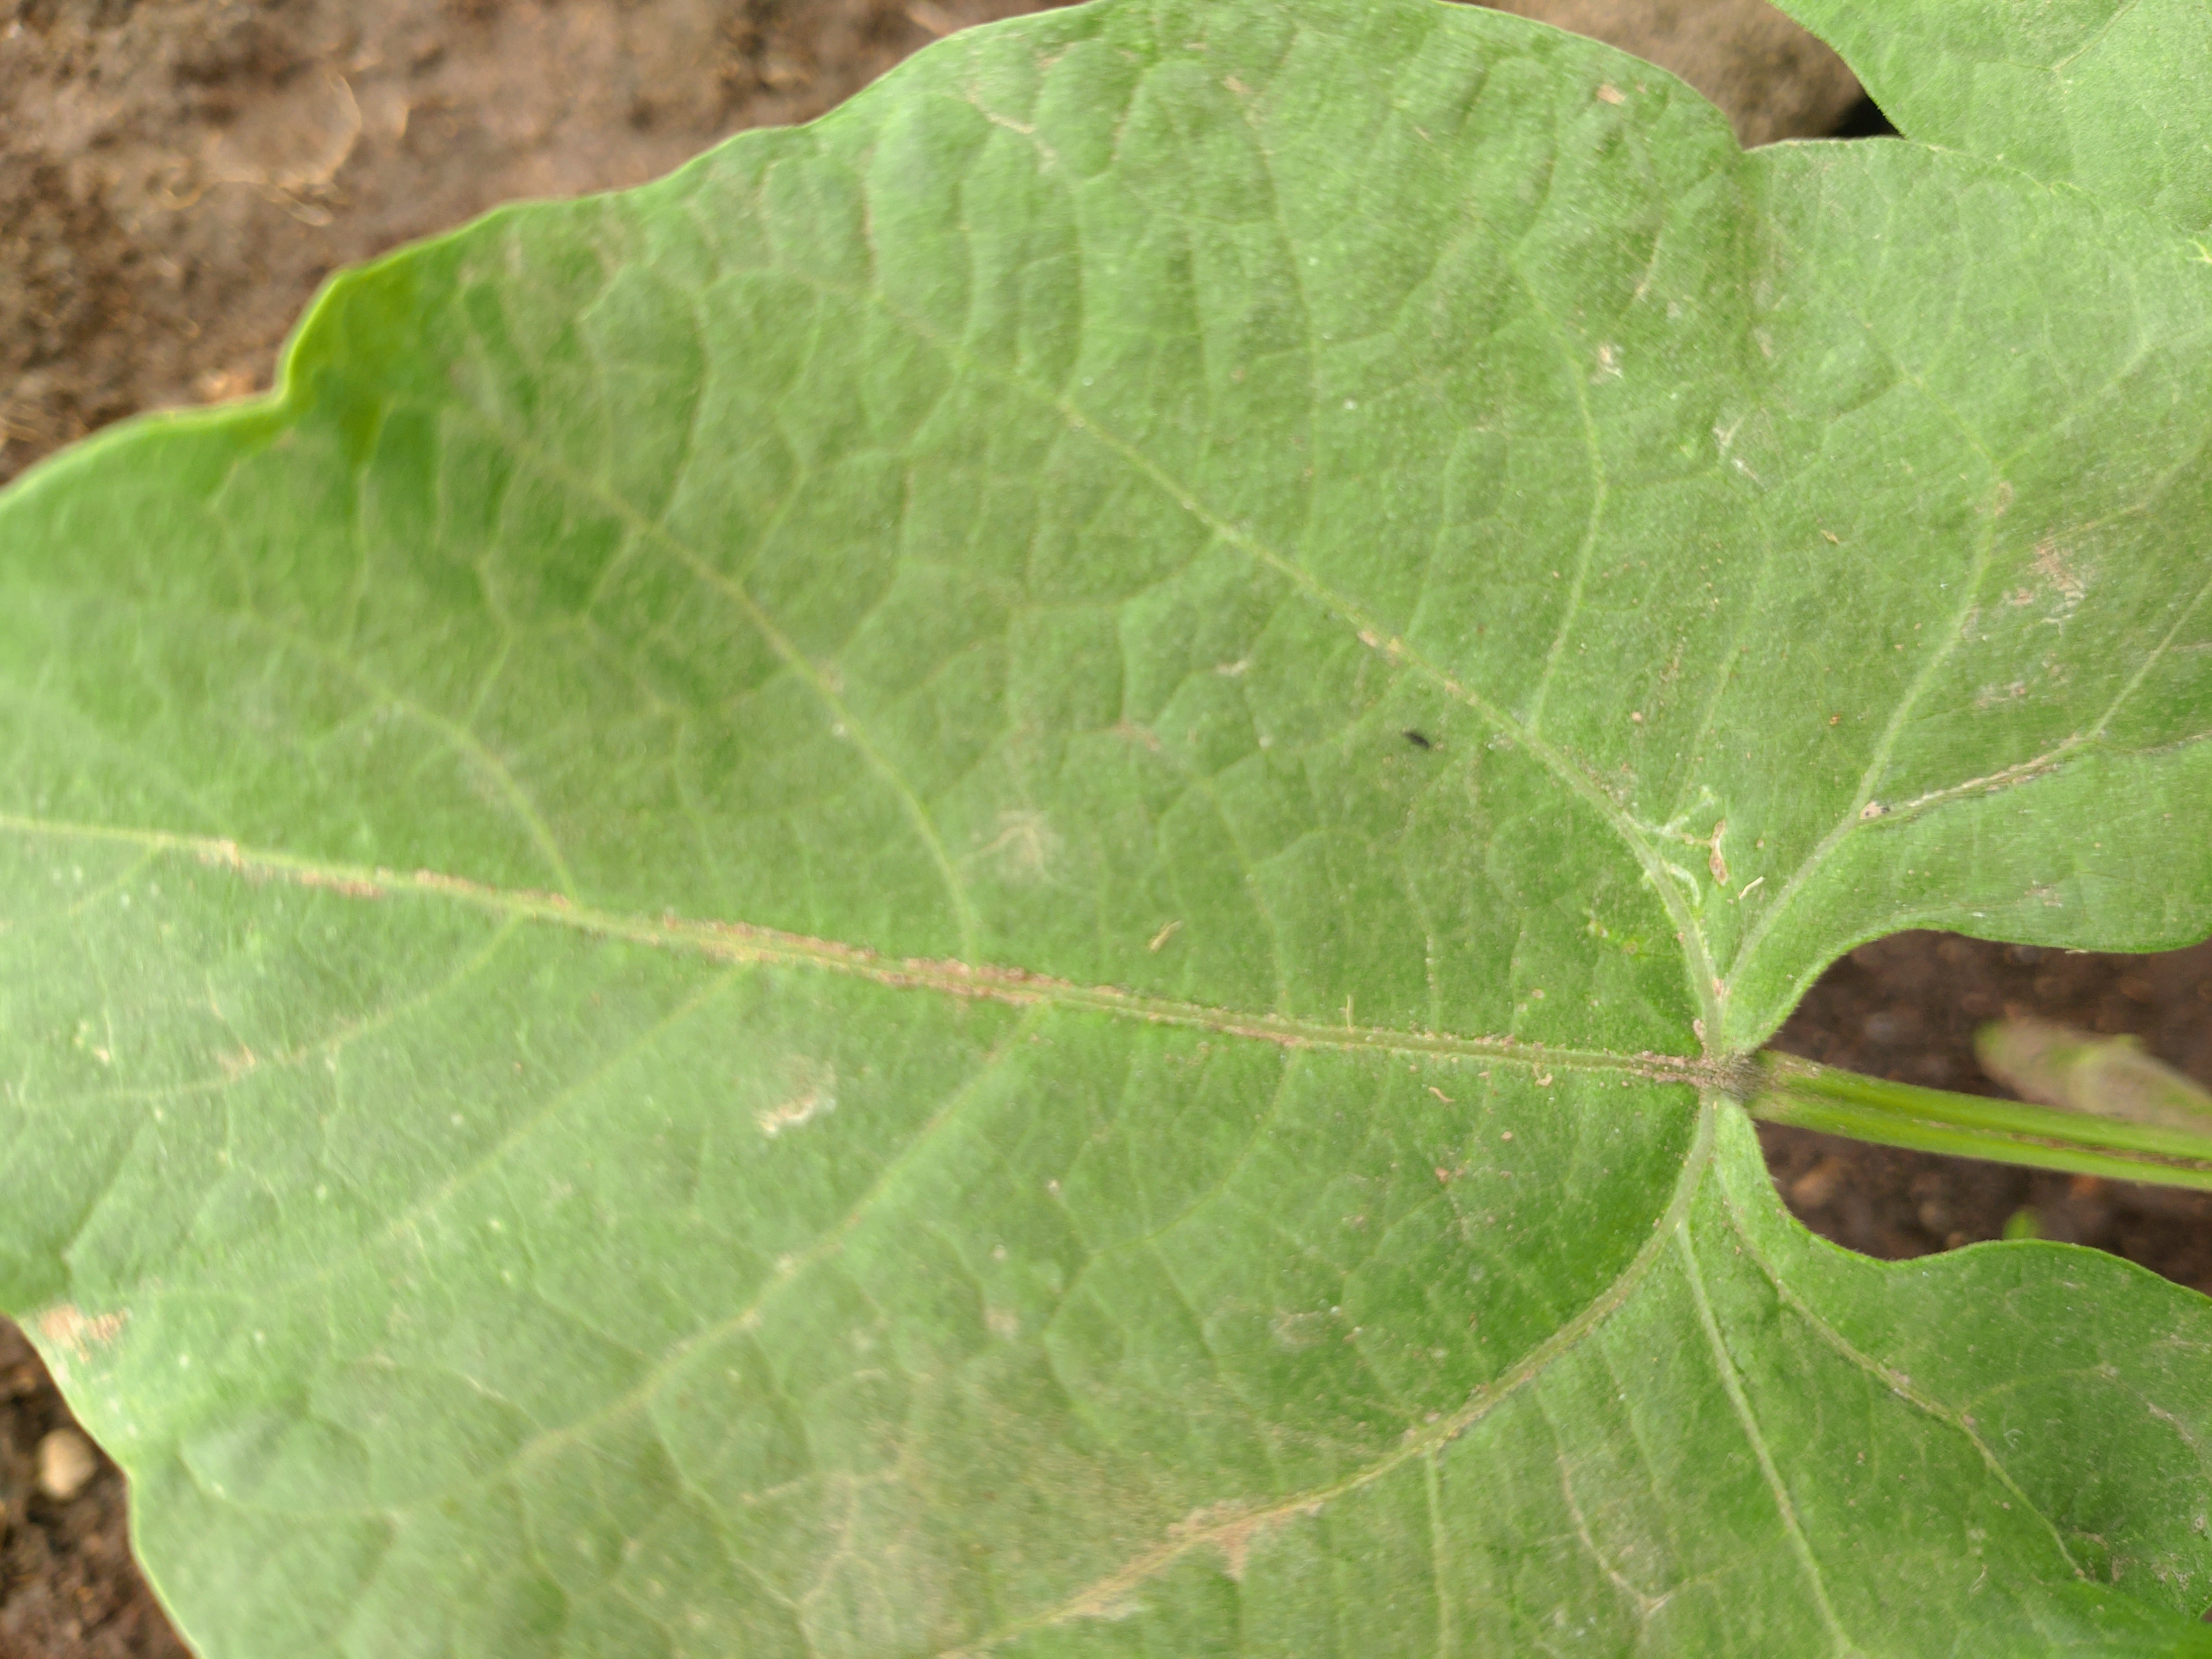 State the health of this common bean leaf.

healthy
